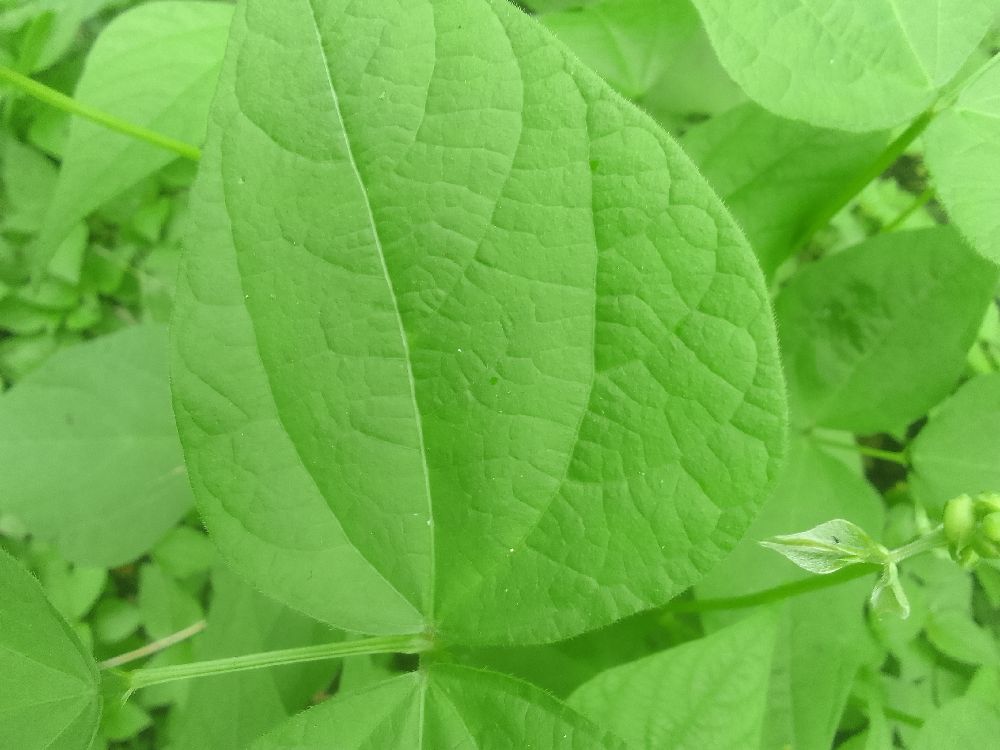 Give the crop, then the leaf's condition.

common bean, healthy
